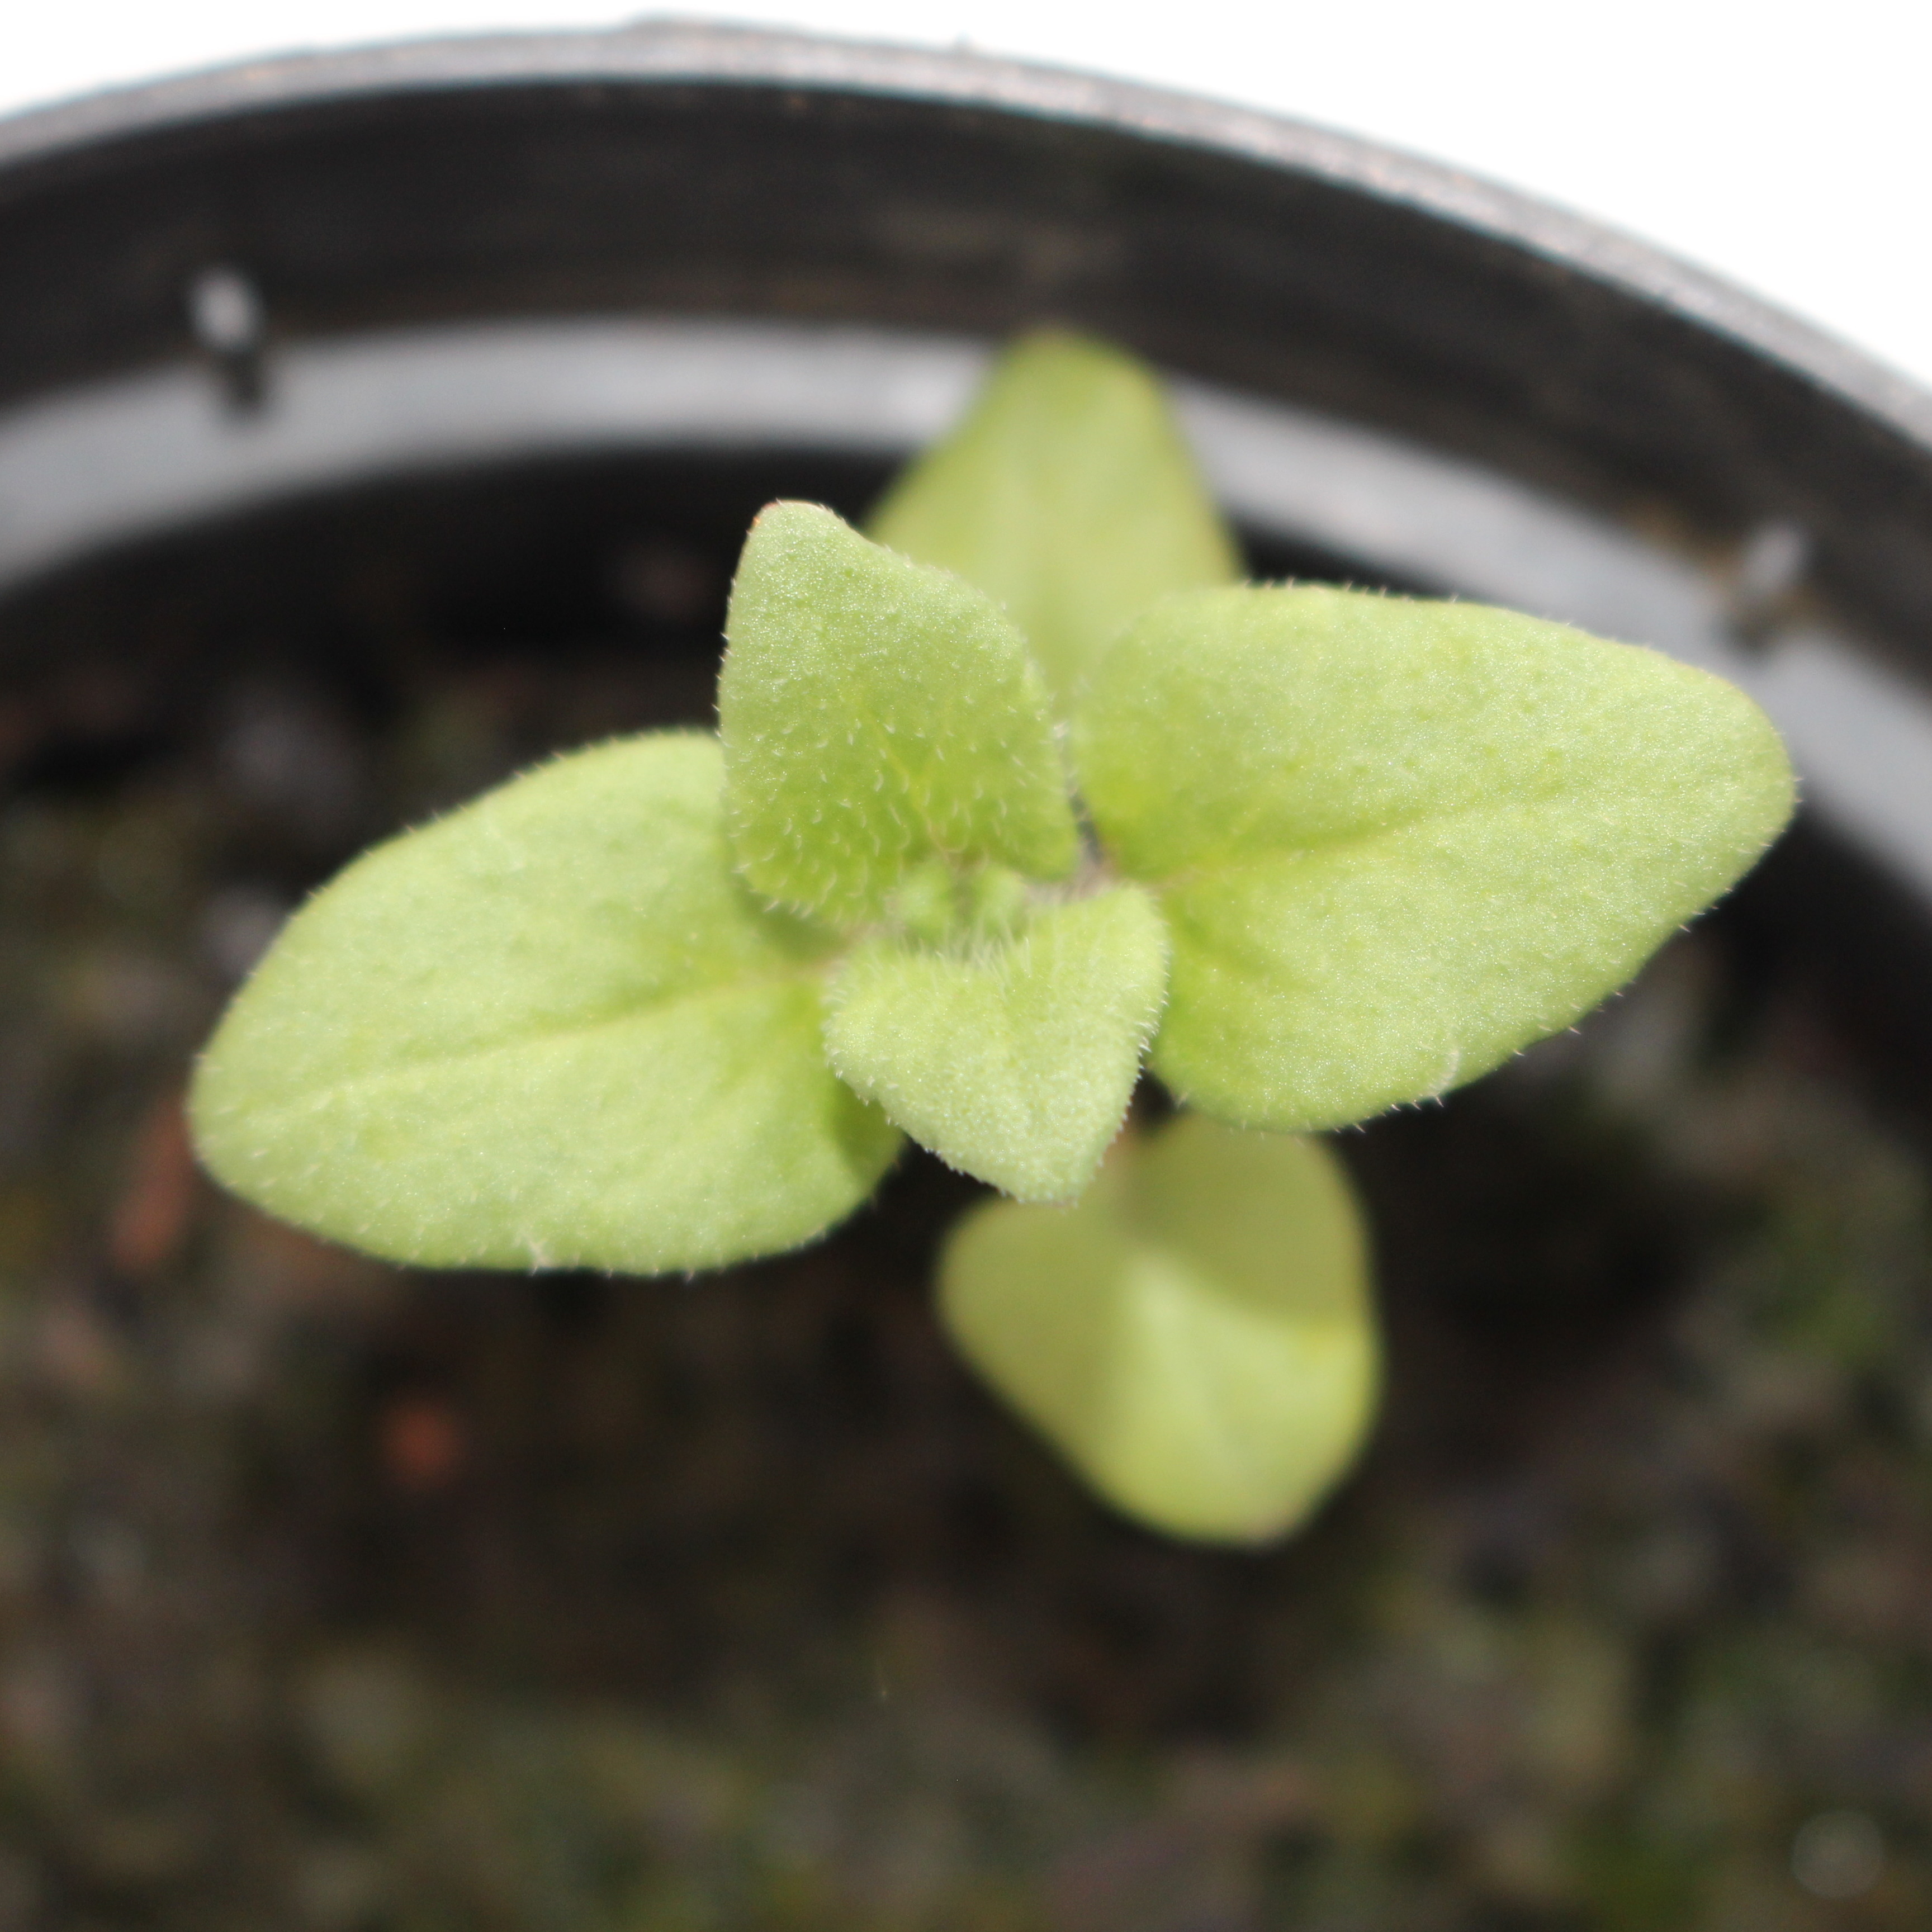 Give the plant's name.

Veronica persica
